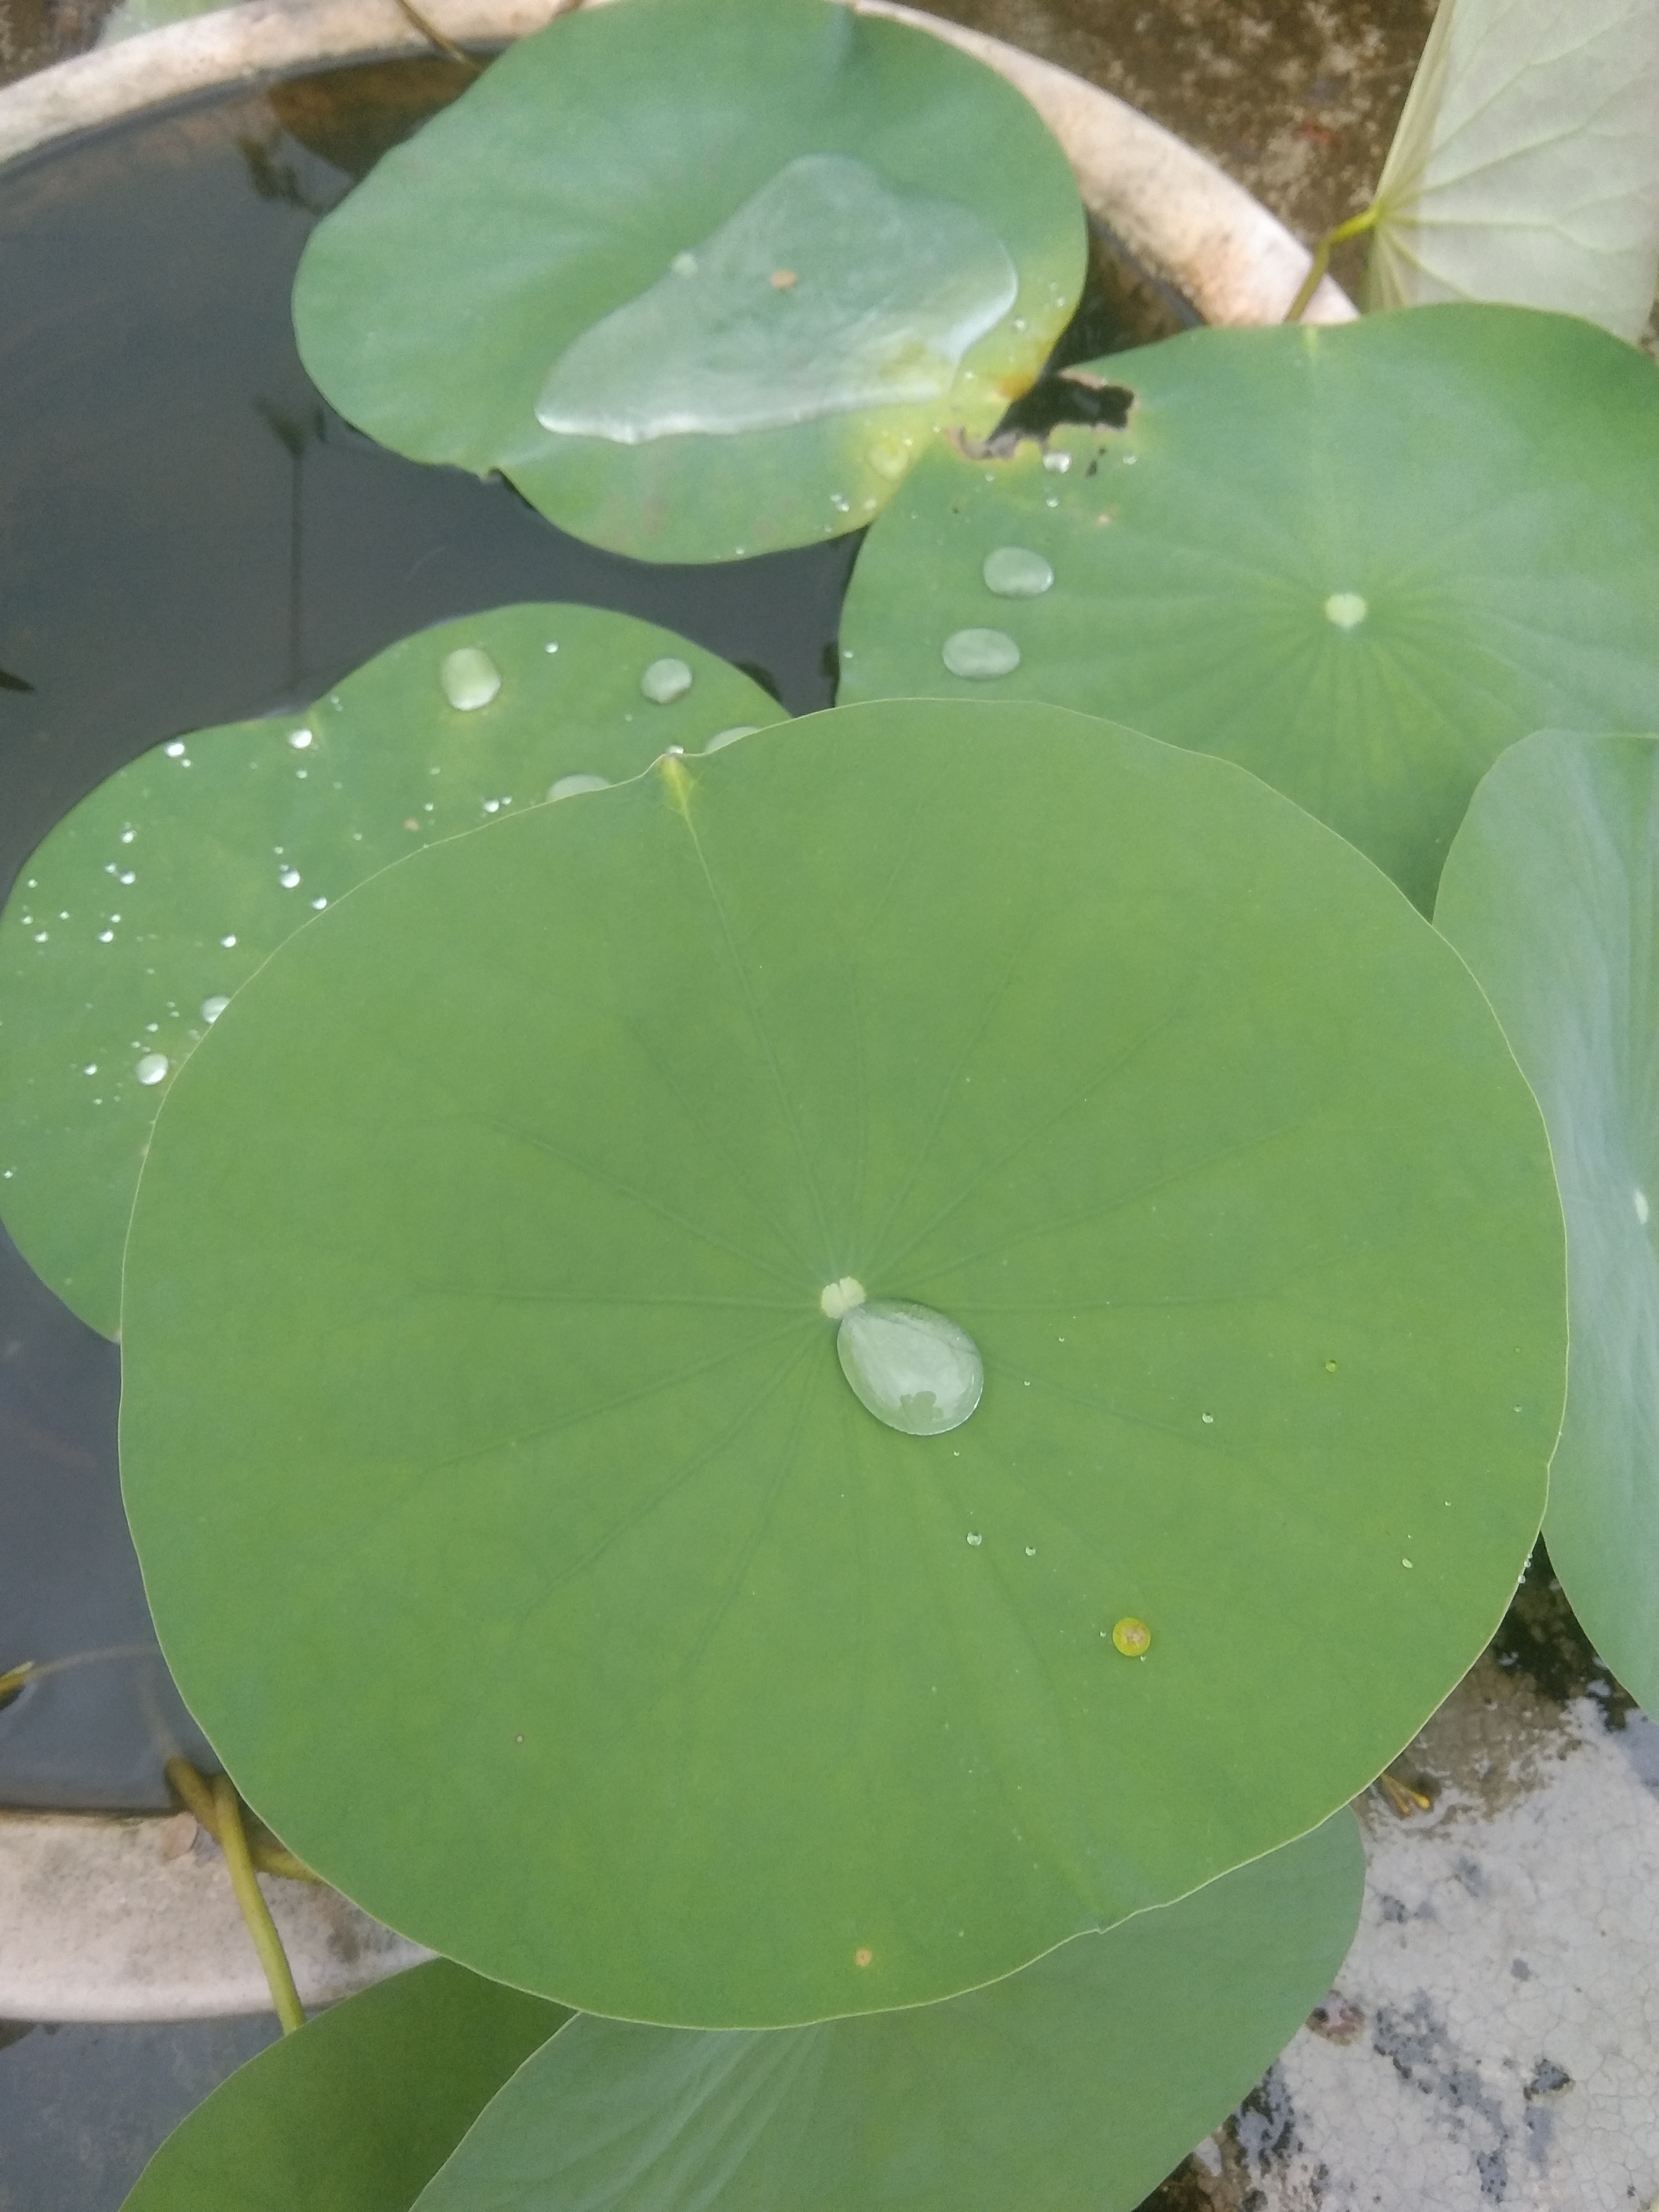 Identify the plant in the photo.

lotus
